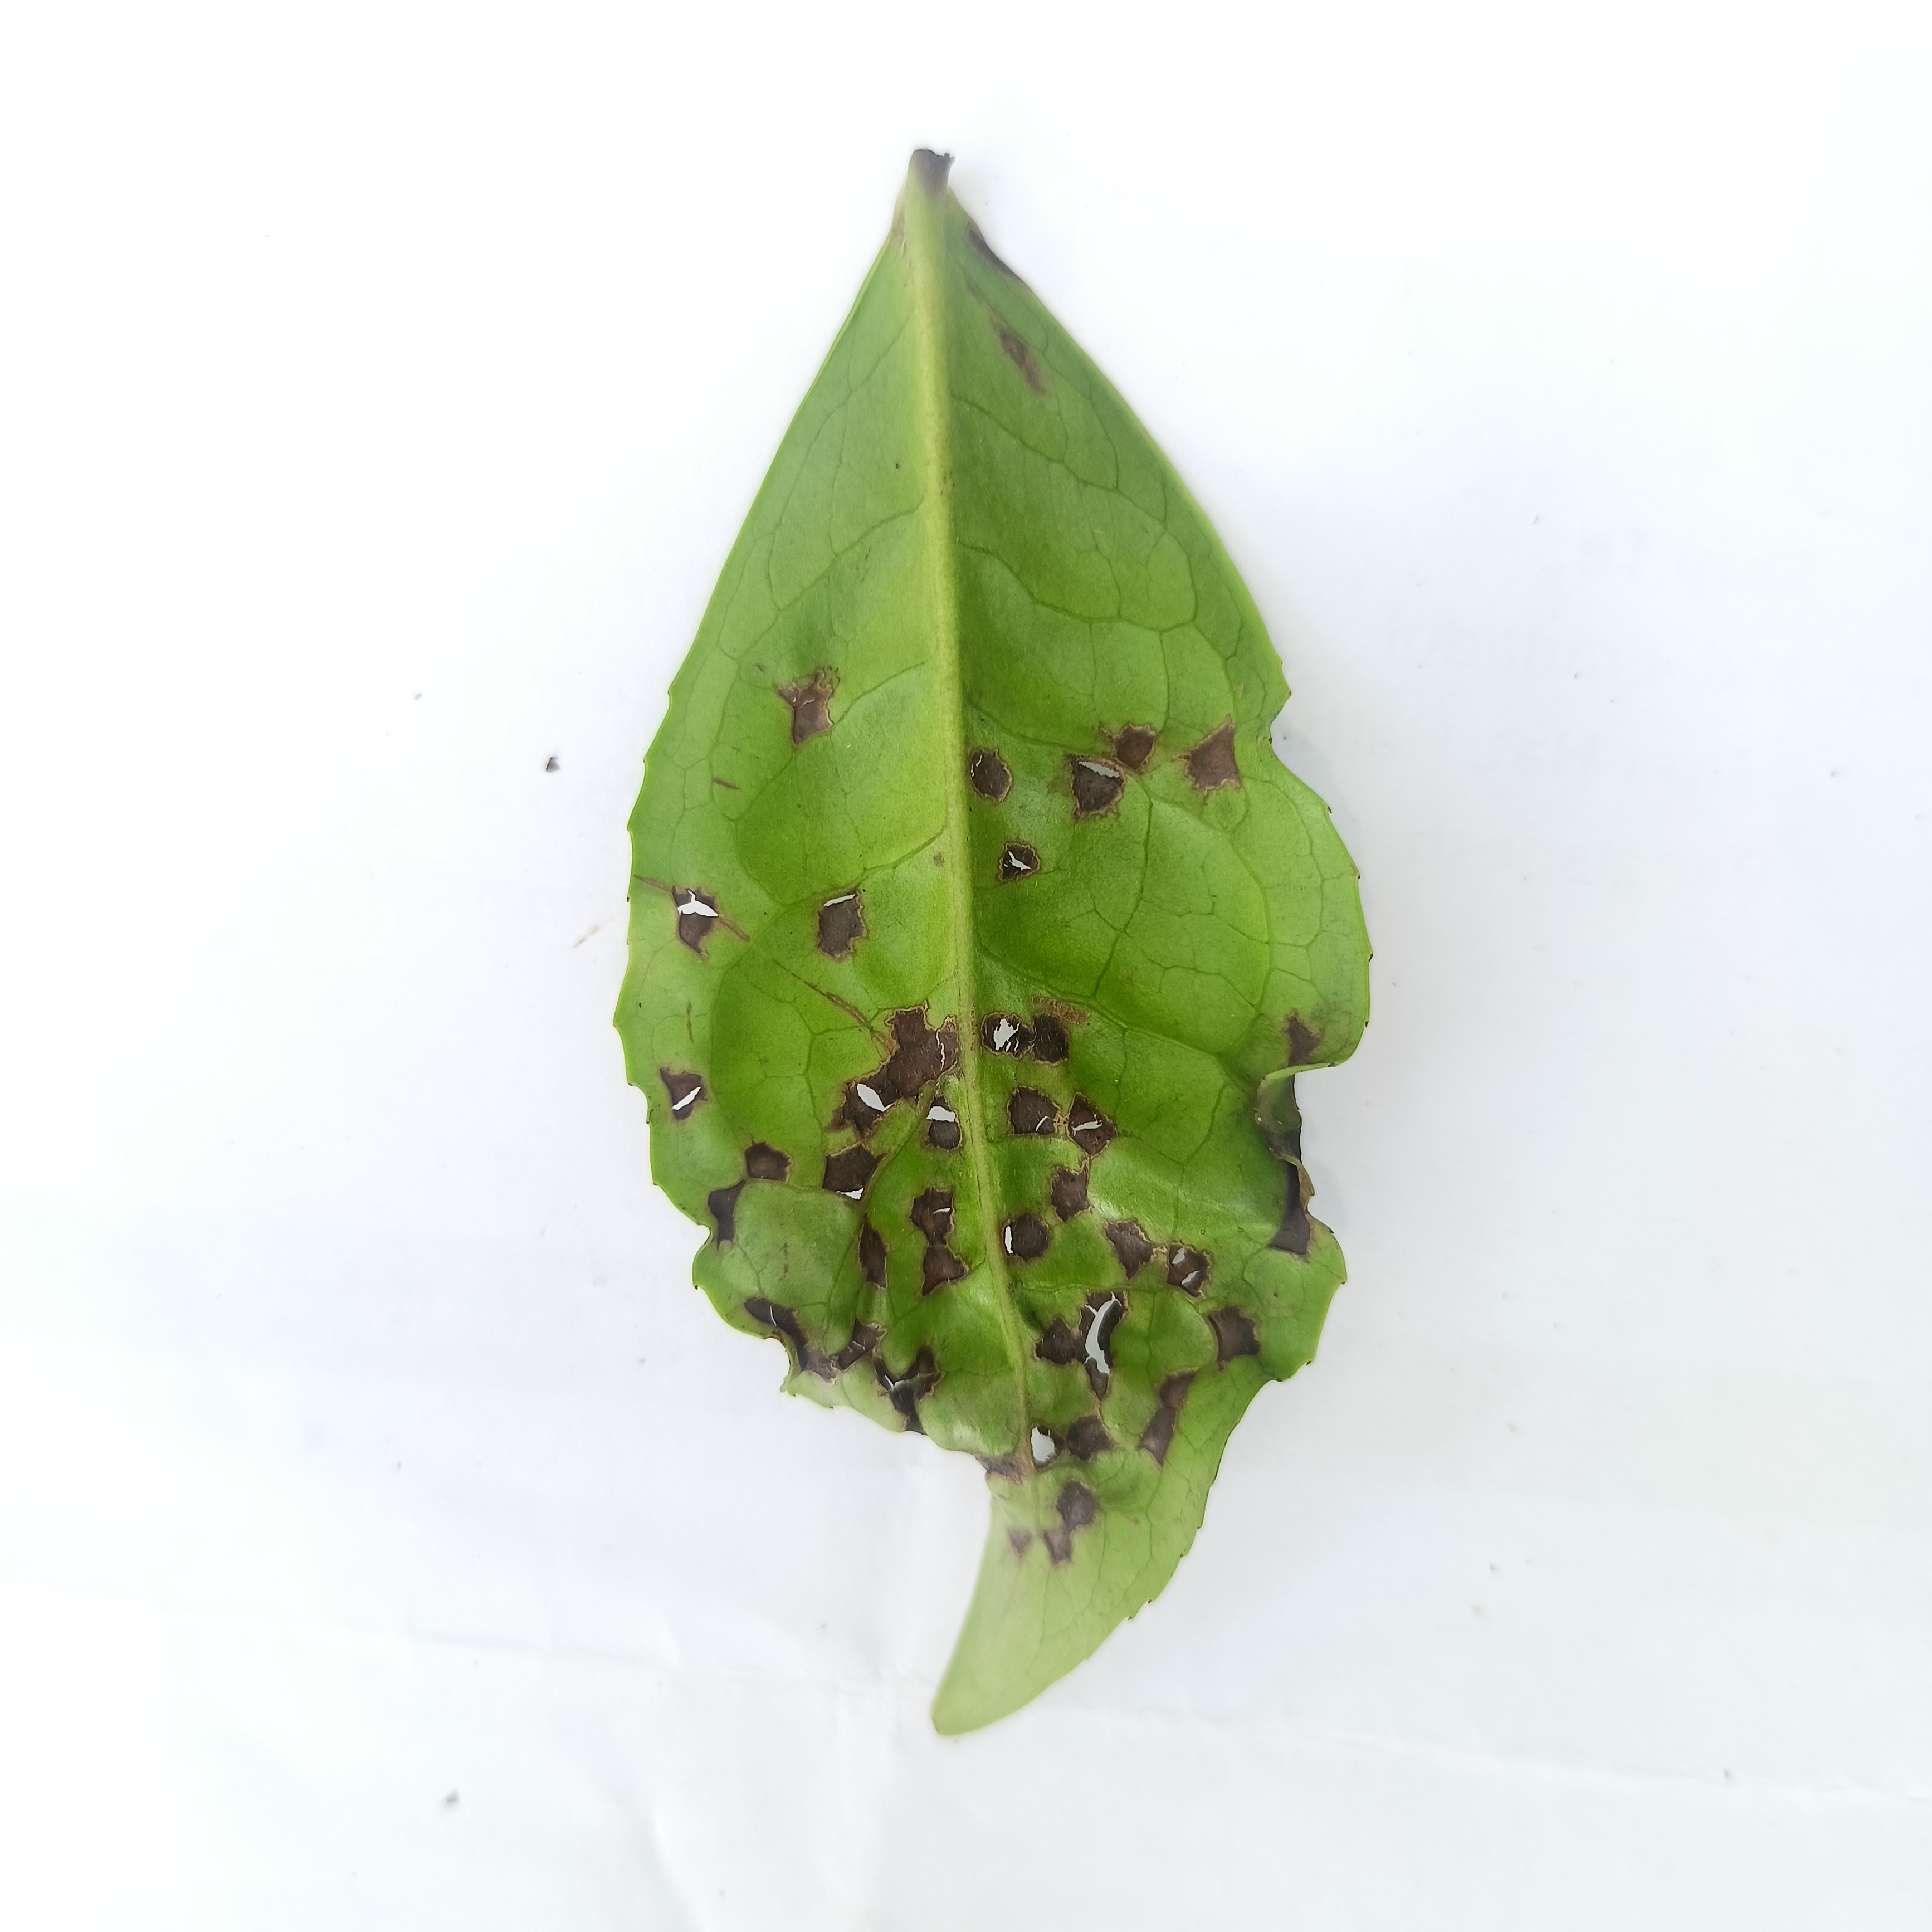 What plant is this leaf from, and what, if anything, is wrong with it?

tea, helopeltis
